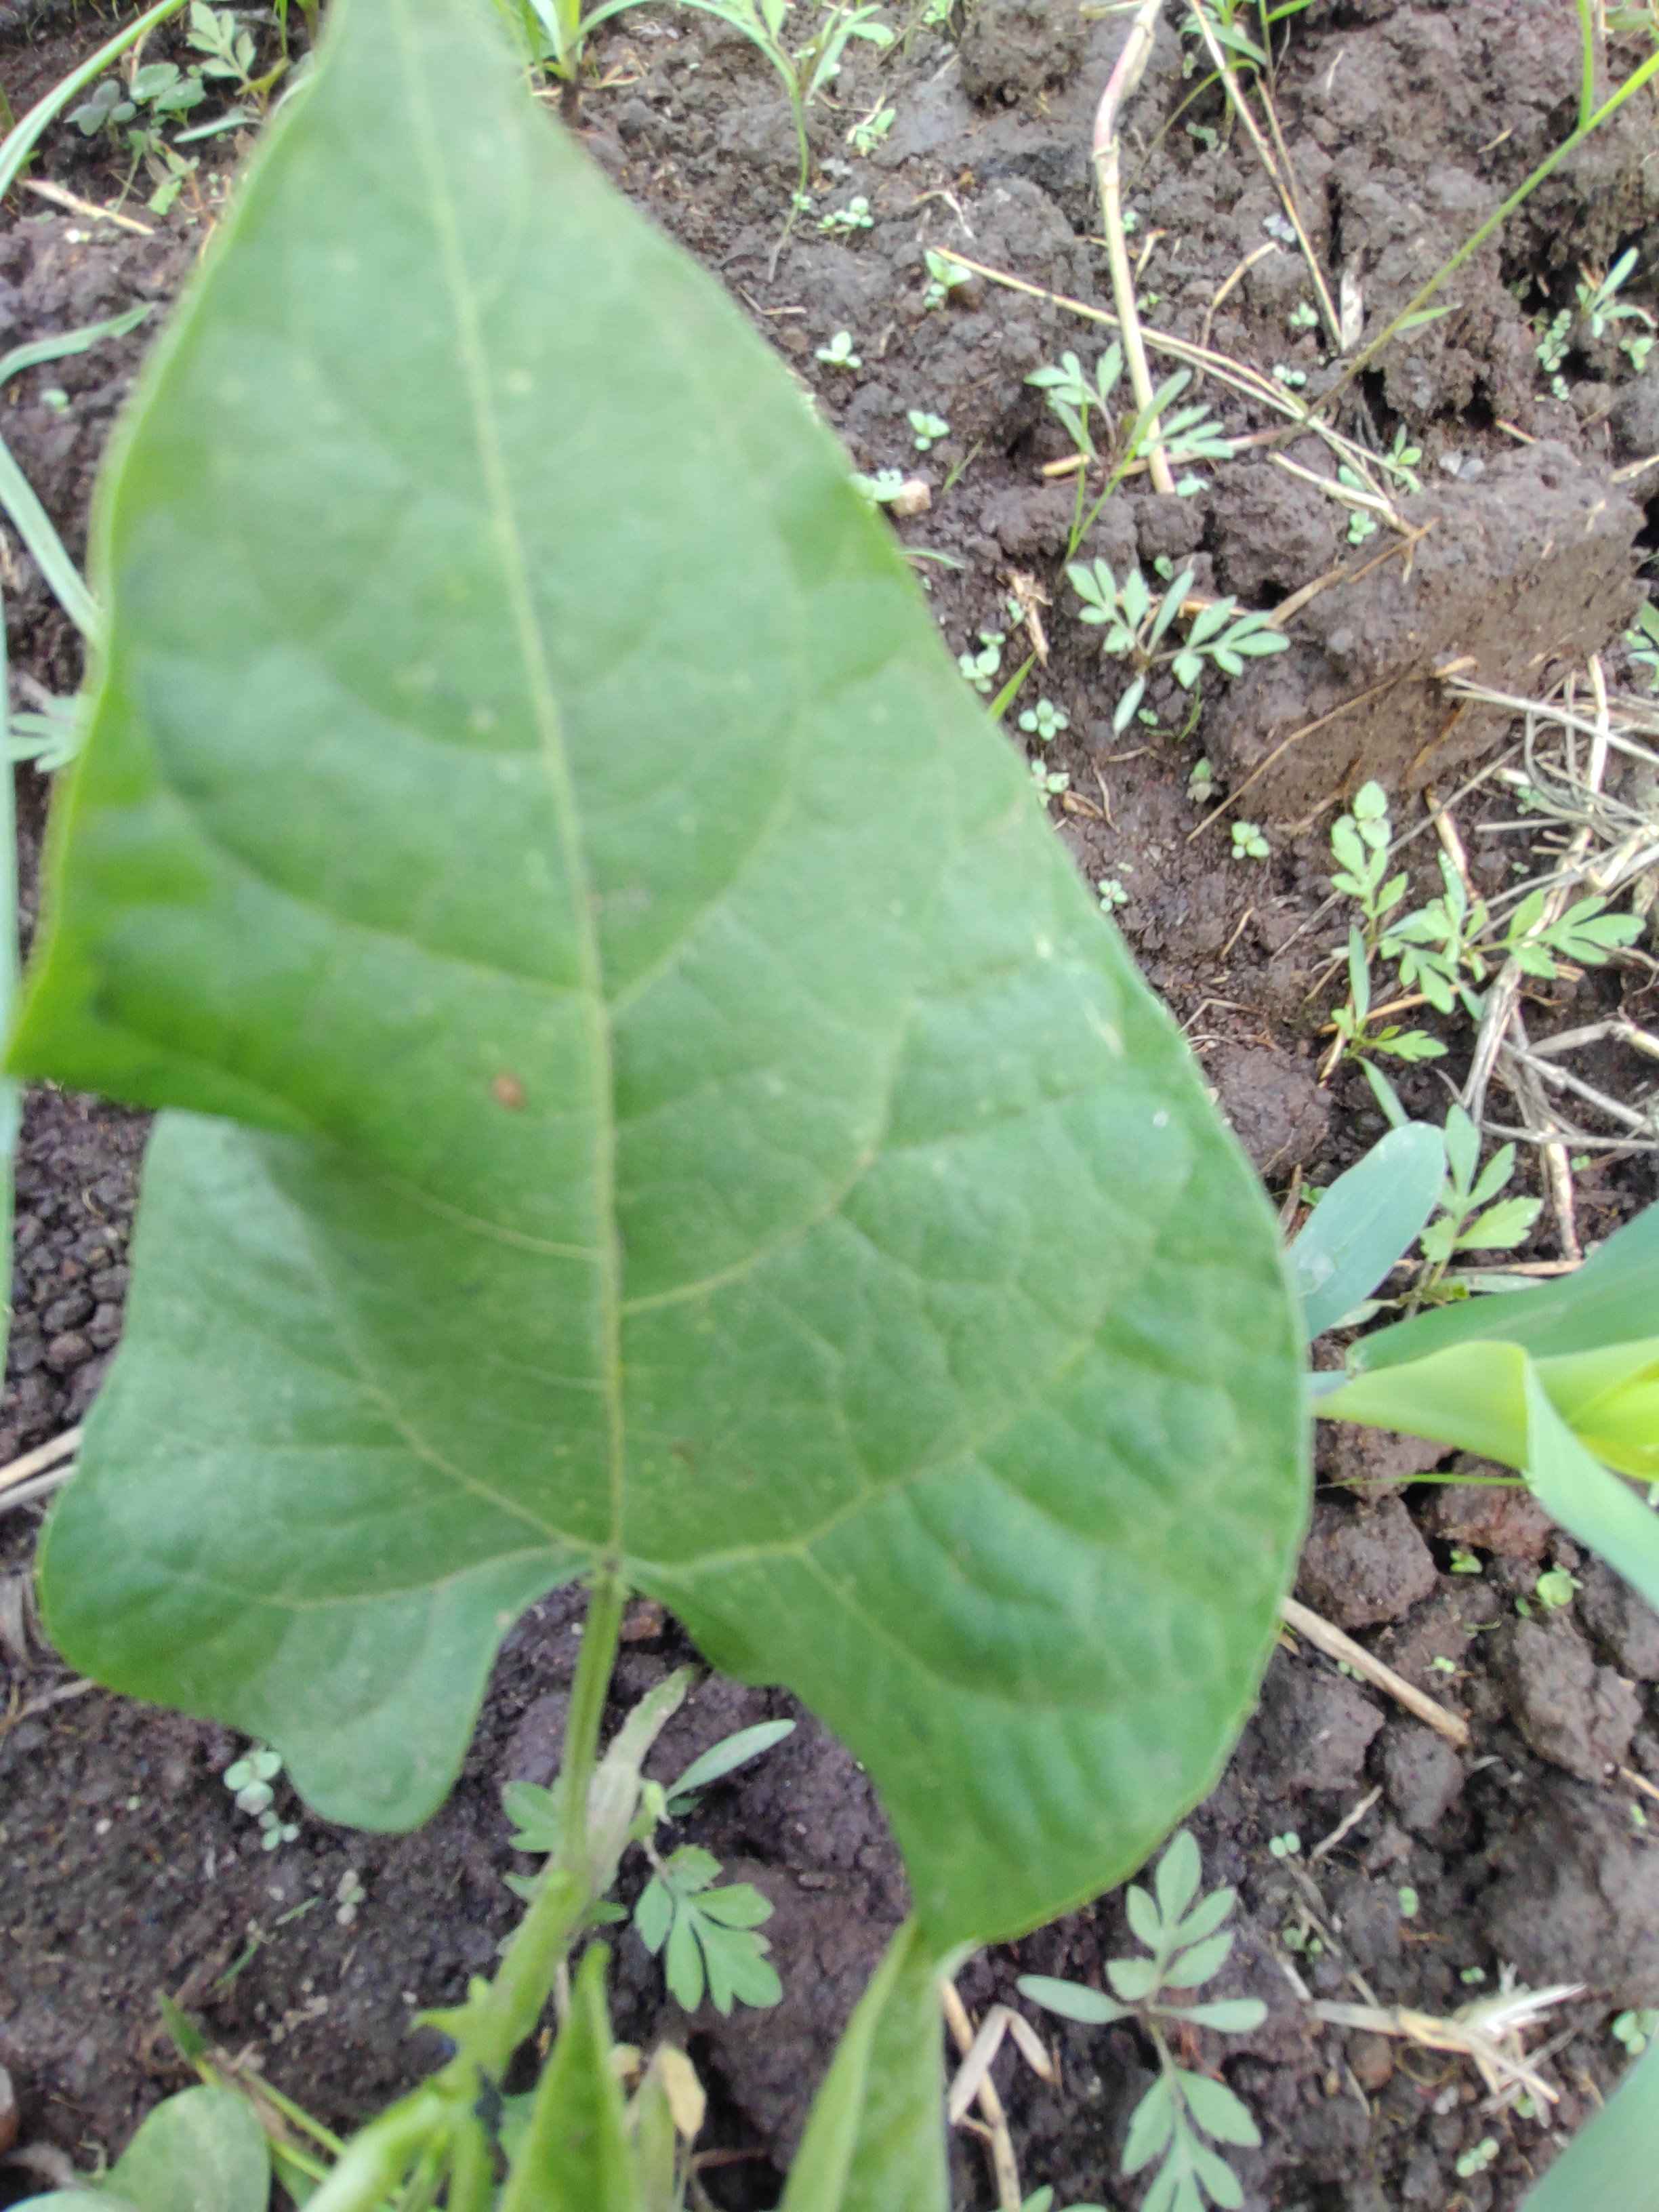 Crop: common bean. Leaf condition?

healthy
